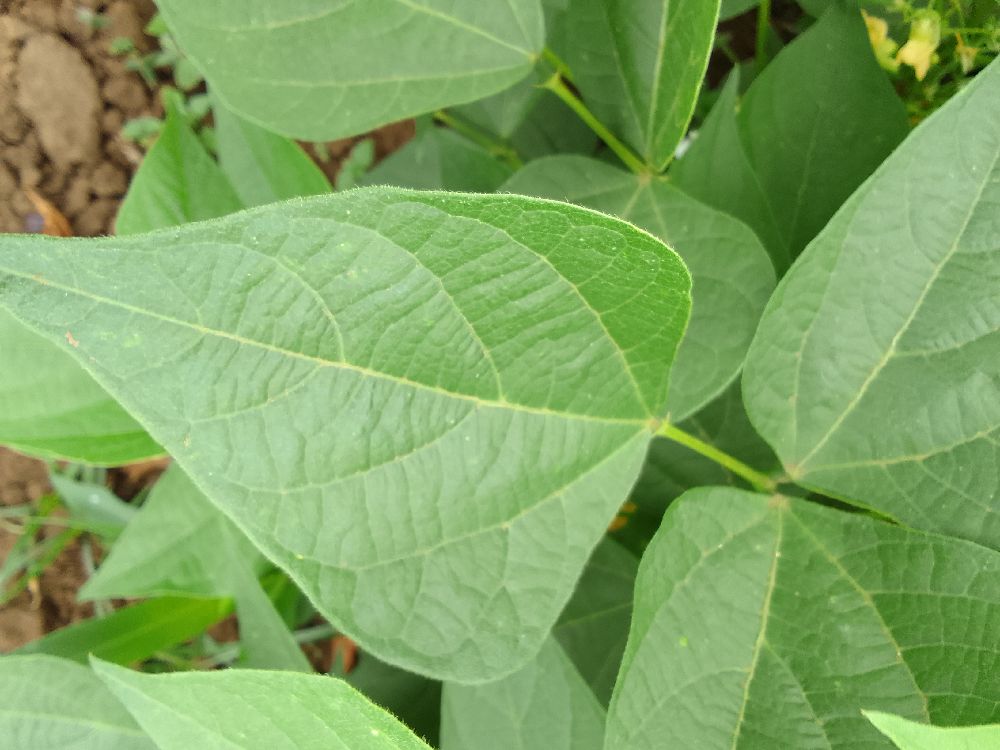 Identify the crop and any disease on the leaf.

common bean, healthy
